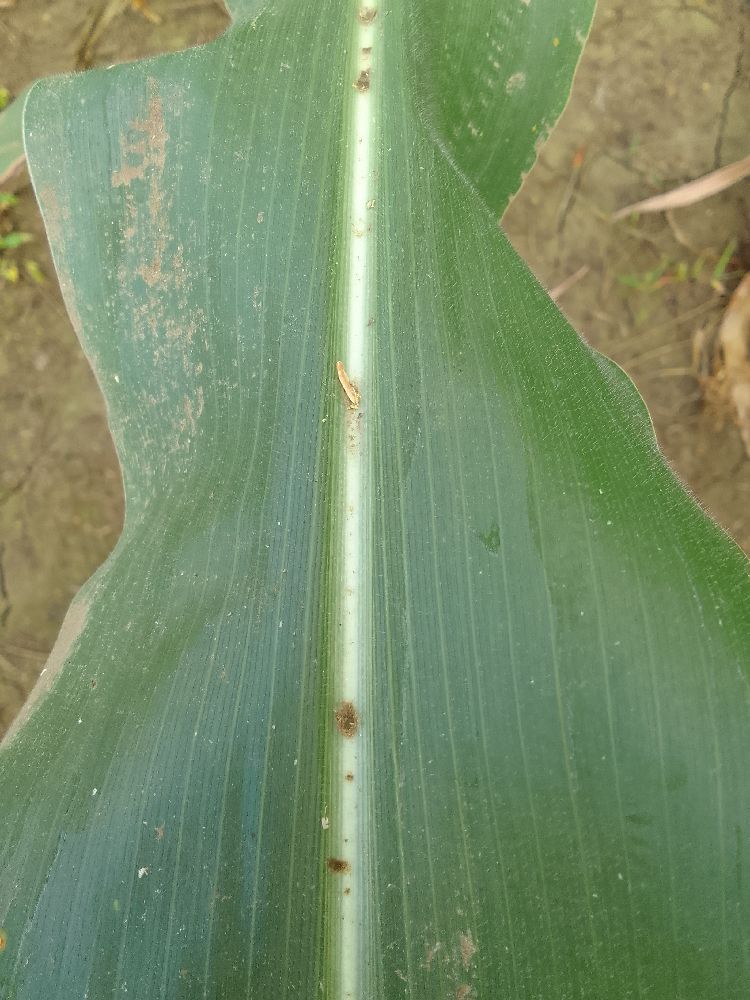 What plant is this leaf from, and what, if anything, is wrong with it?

maize, healthy
